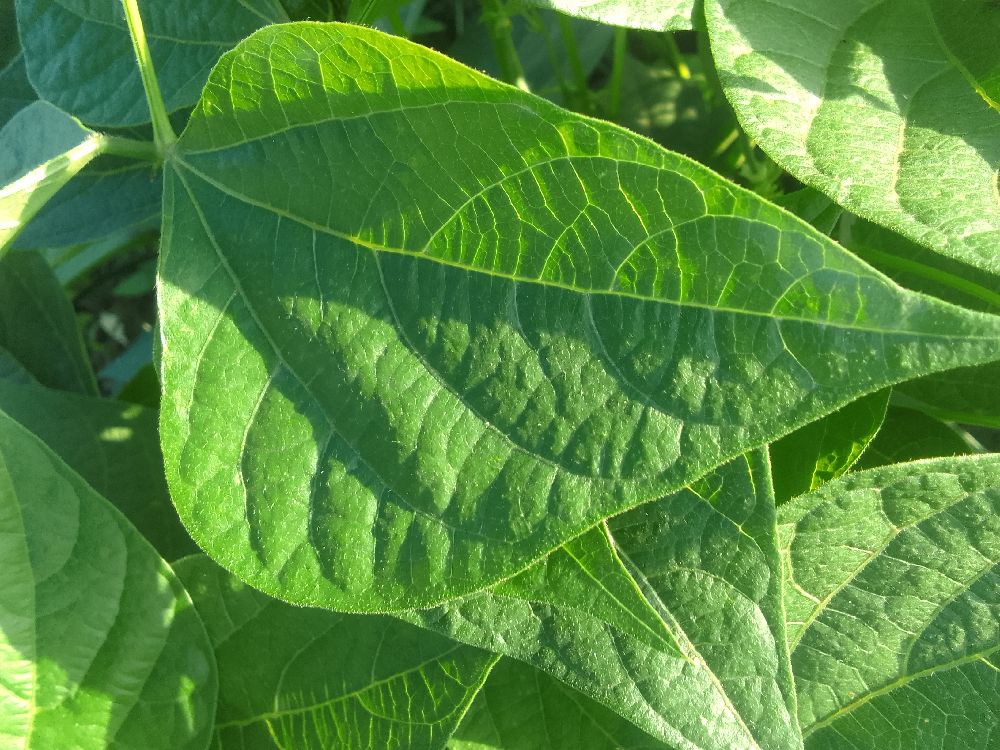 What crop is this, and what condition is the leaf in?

common bean, healthy
